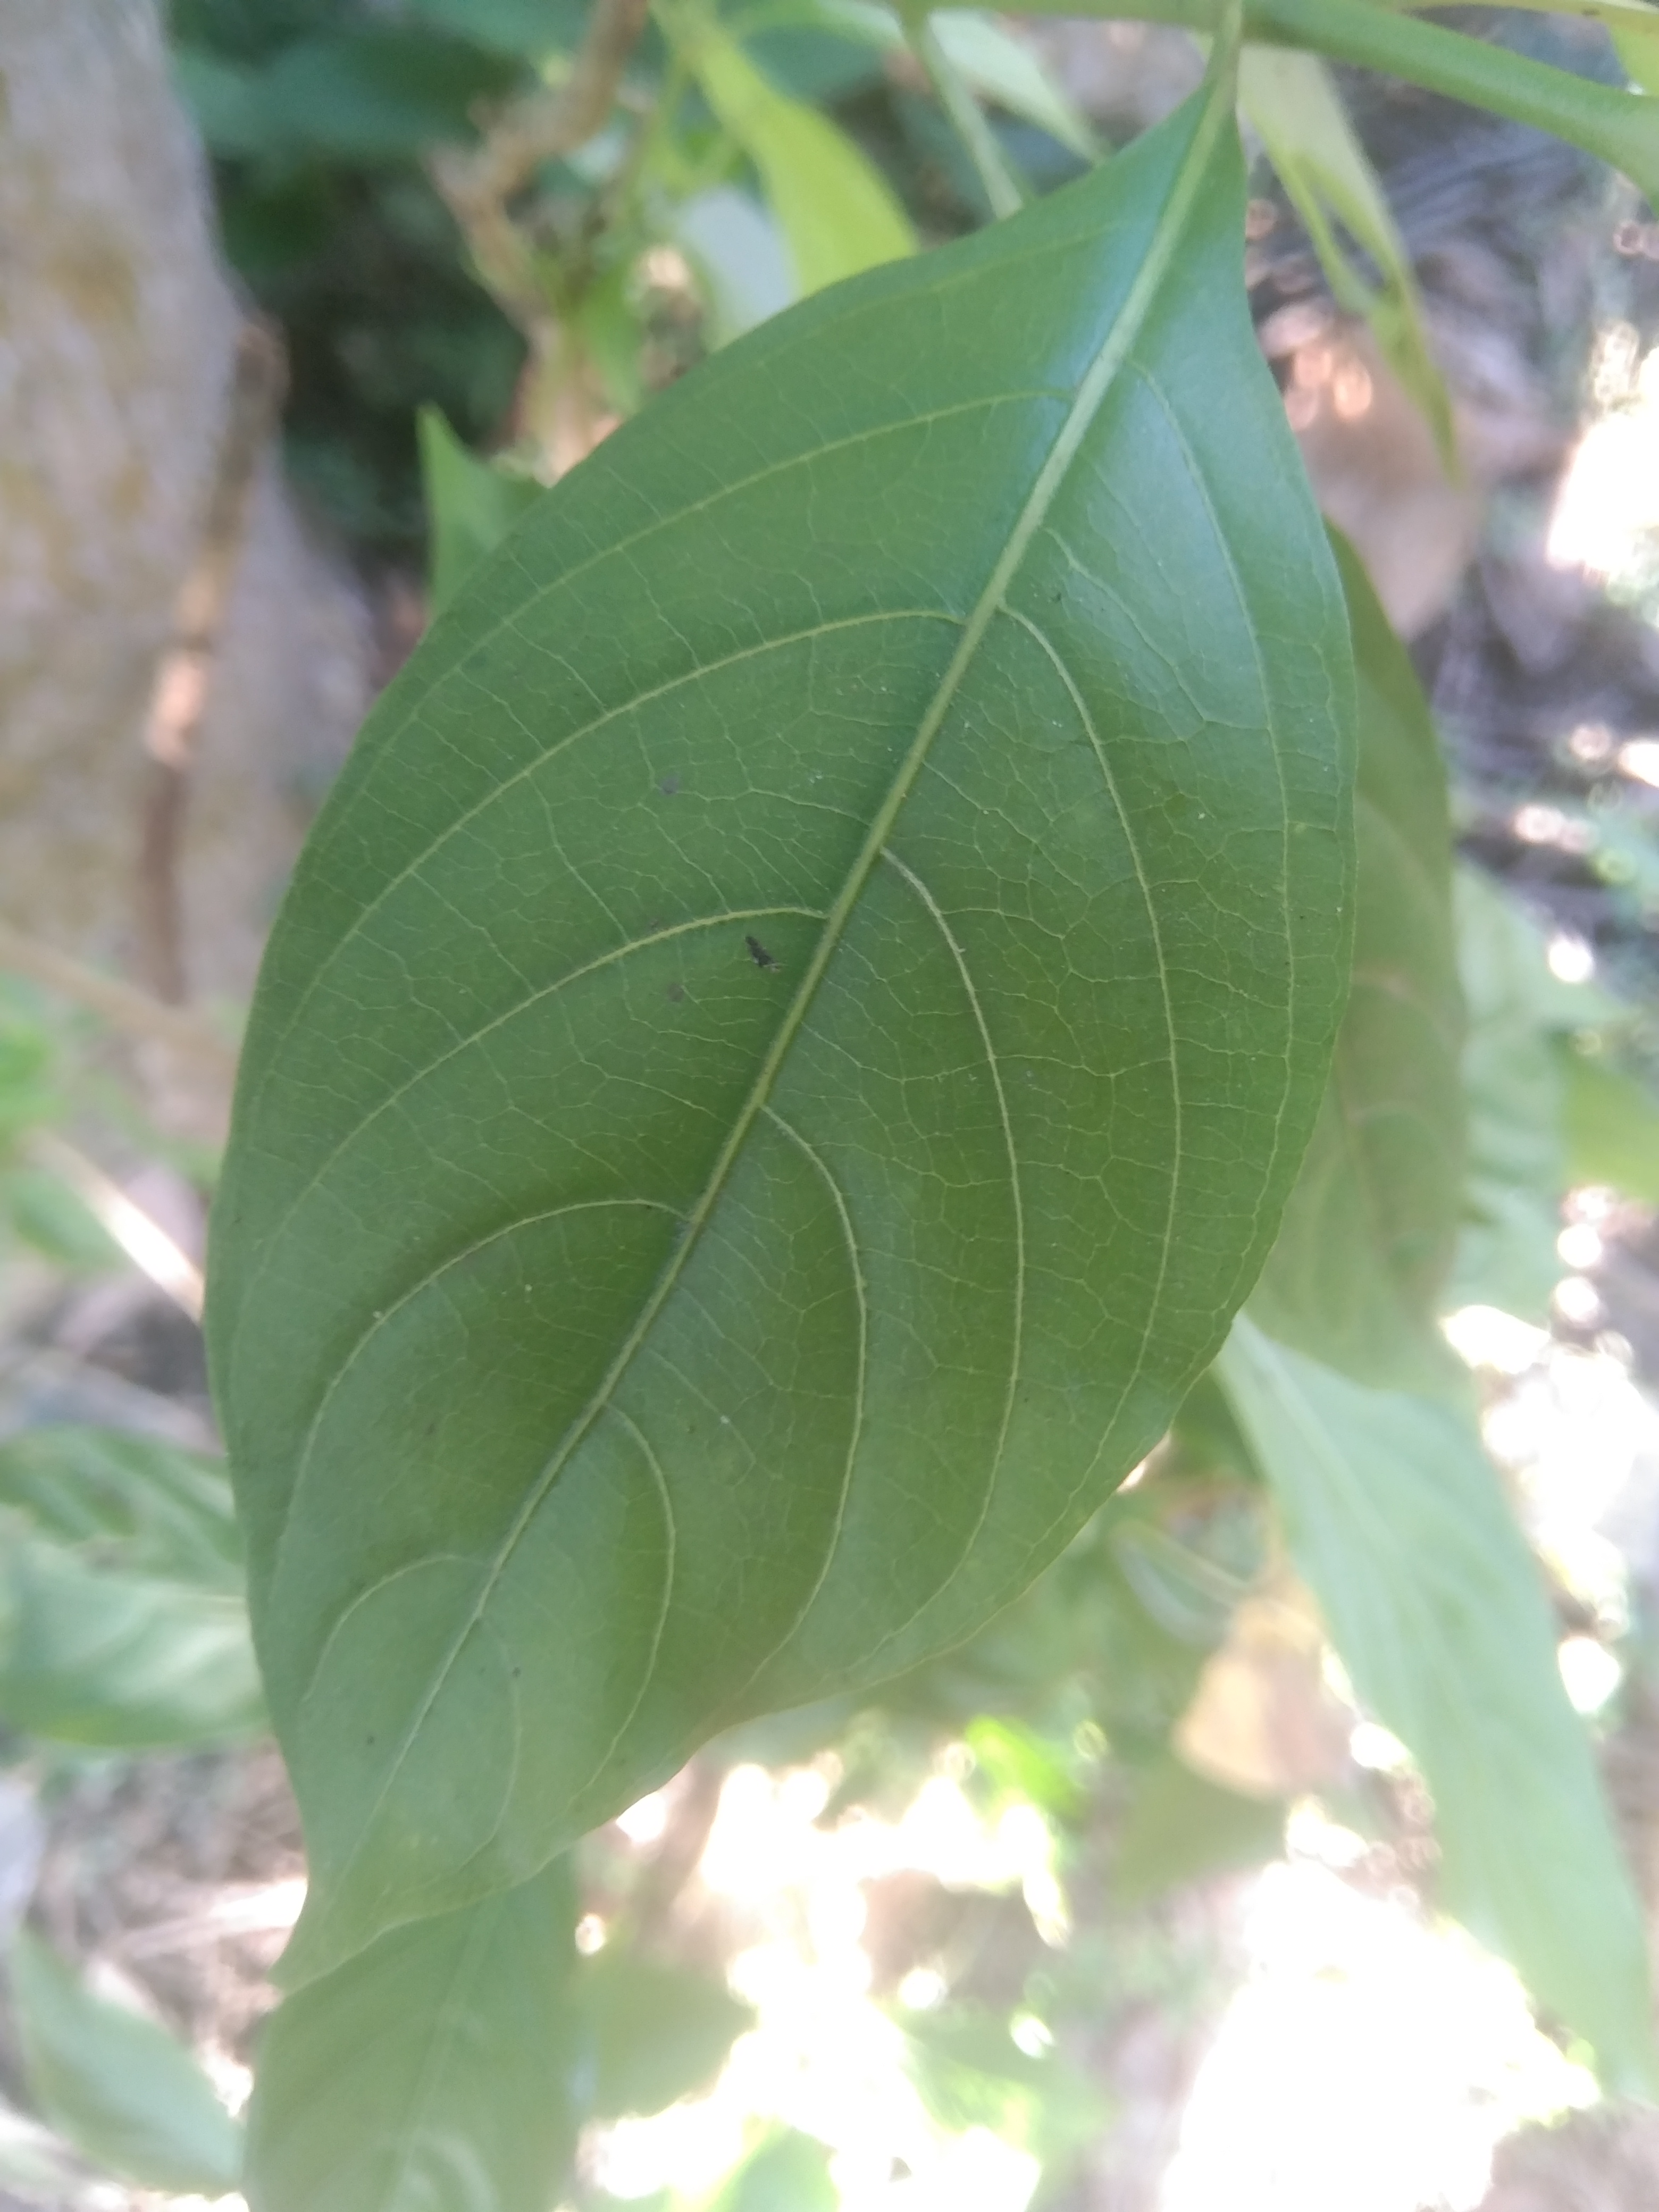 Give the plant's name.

vasaka
